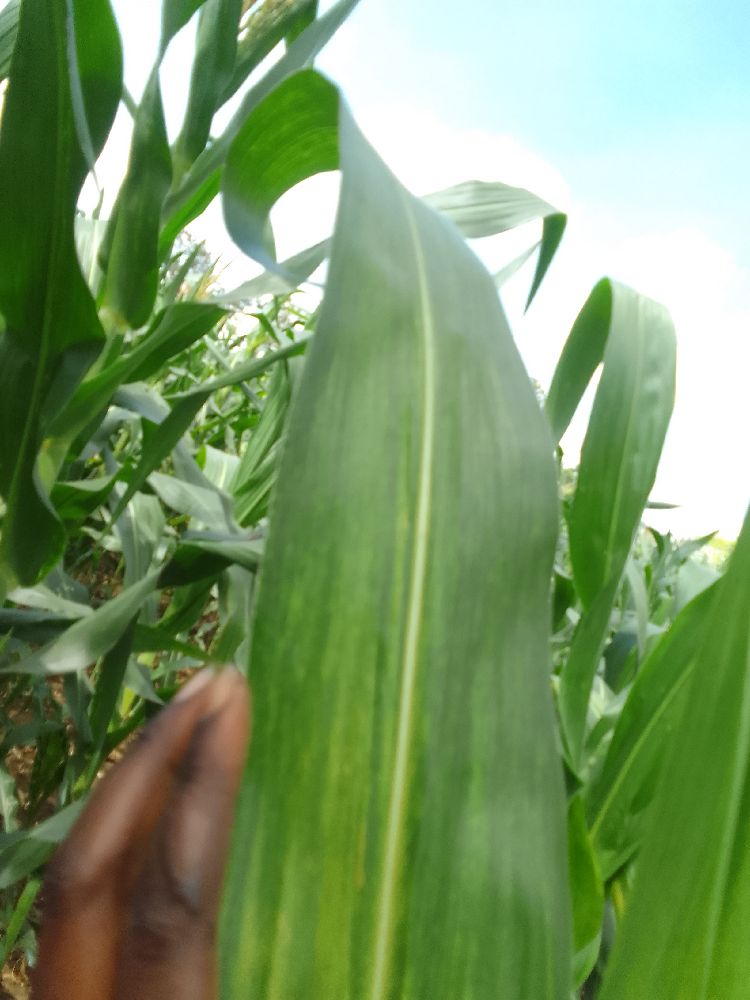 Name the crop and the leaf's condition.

maize, maize lethal necrosis
